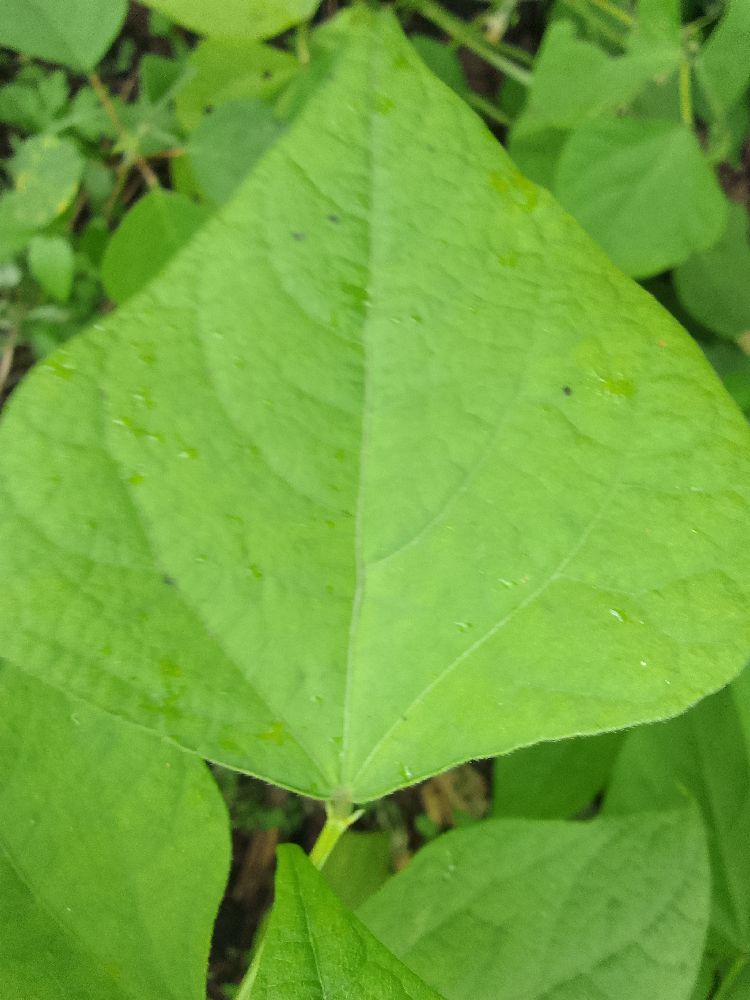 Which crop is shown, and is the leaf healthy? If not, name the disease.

common bean, healthy
